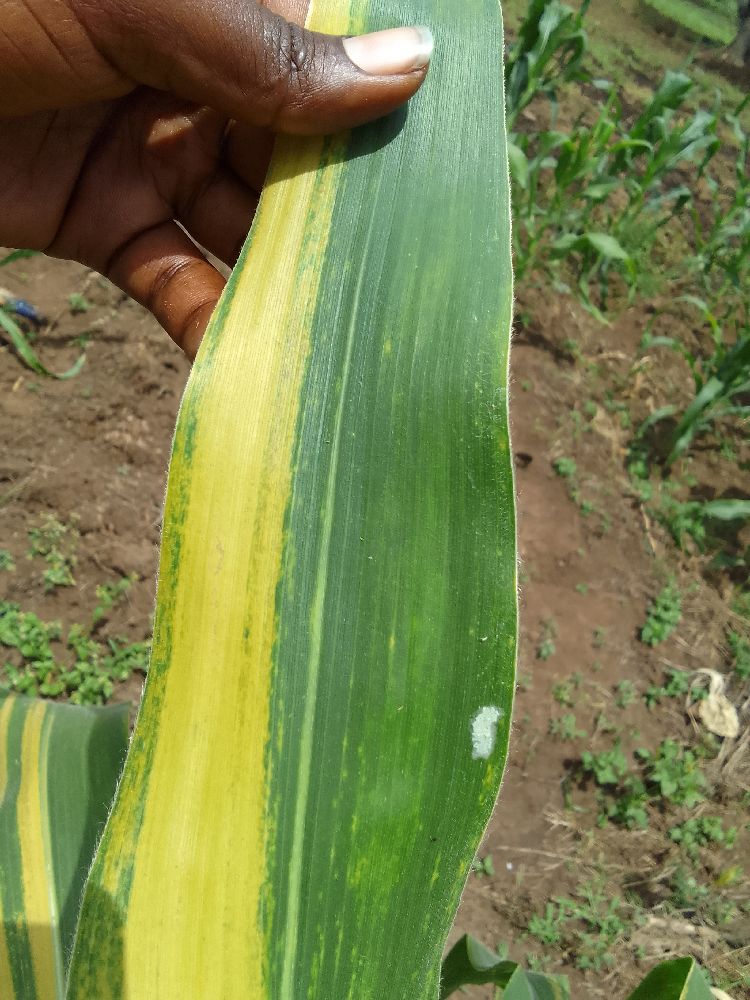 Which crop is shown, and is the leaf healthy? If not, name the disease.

maize, maize lethal necrosis
